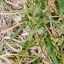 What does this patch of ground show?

grass
